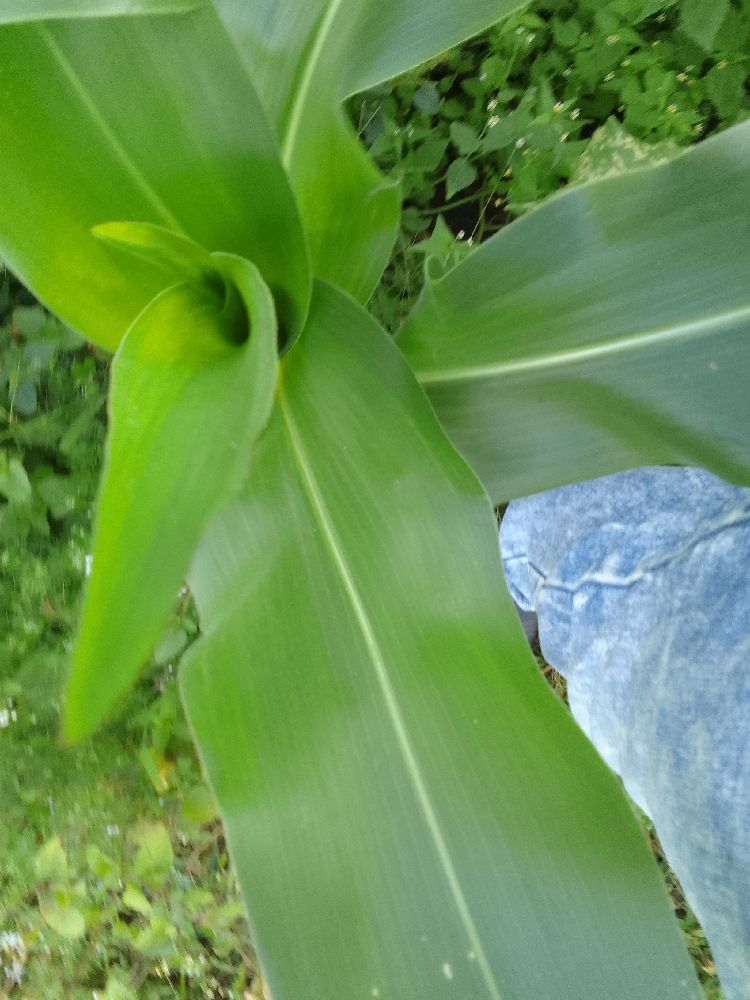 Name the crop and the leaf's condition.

maize, healthy
